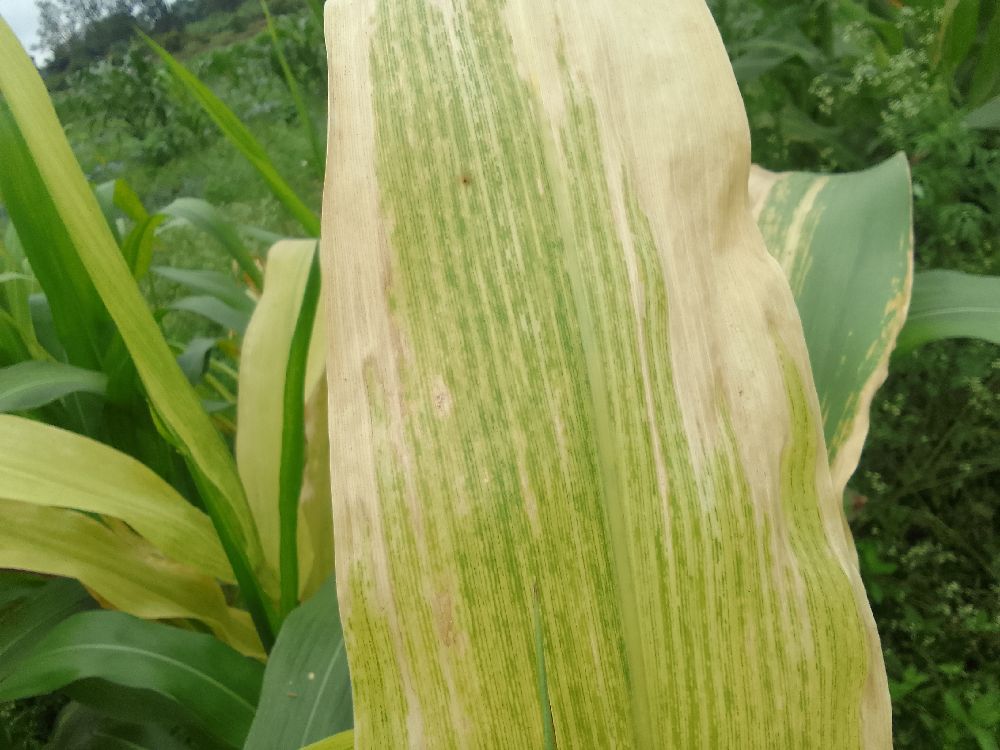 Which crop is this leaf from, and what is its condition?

maize, maize lethal necrosis
